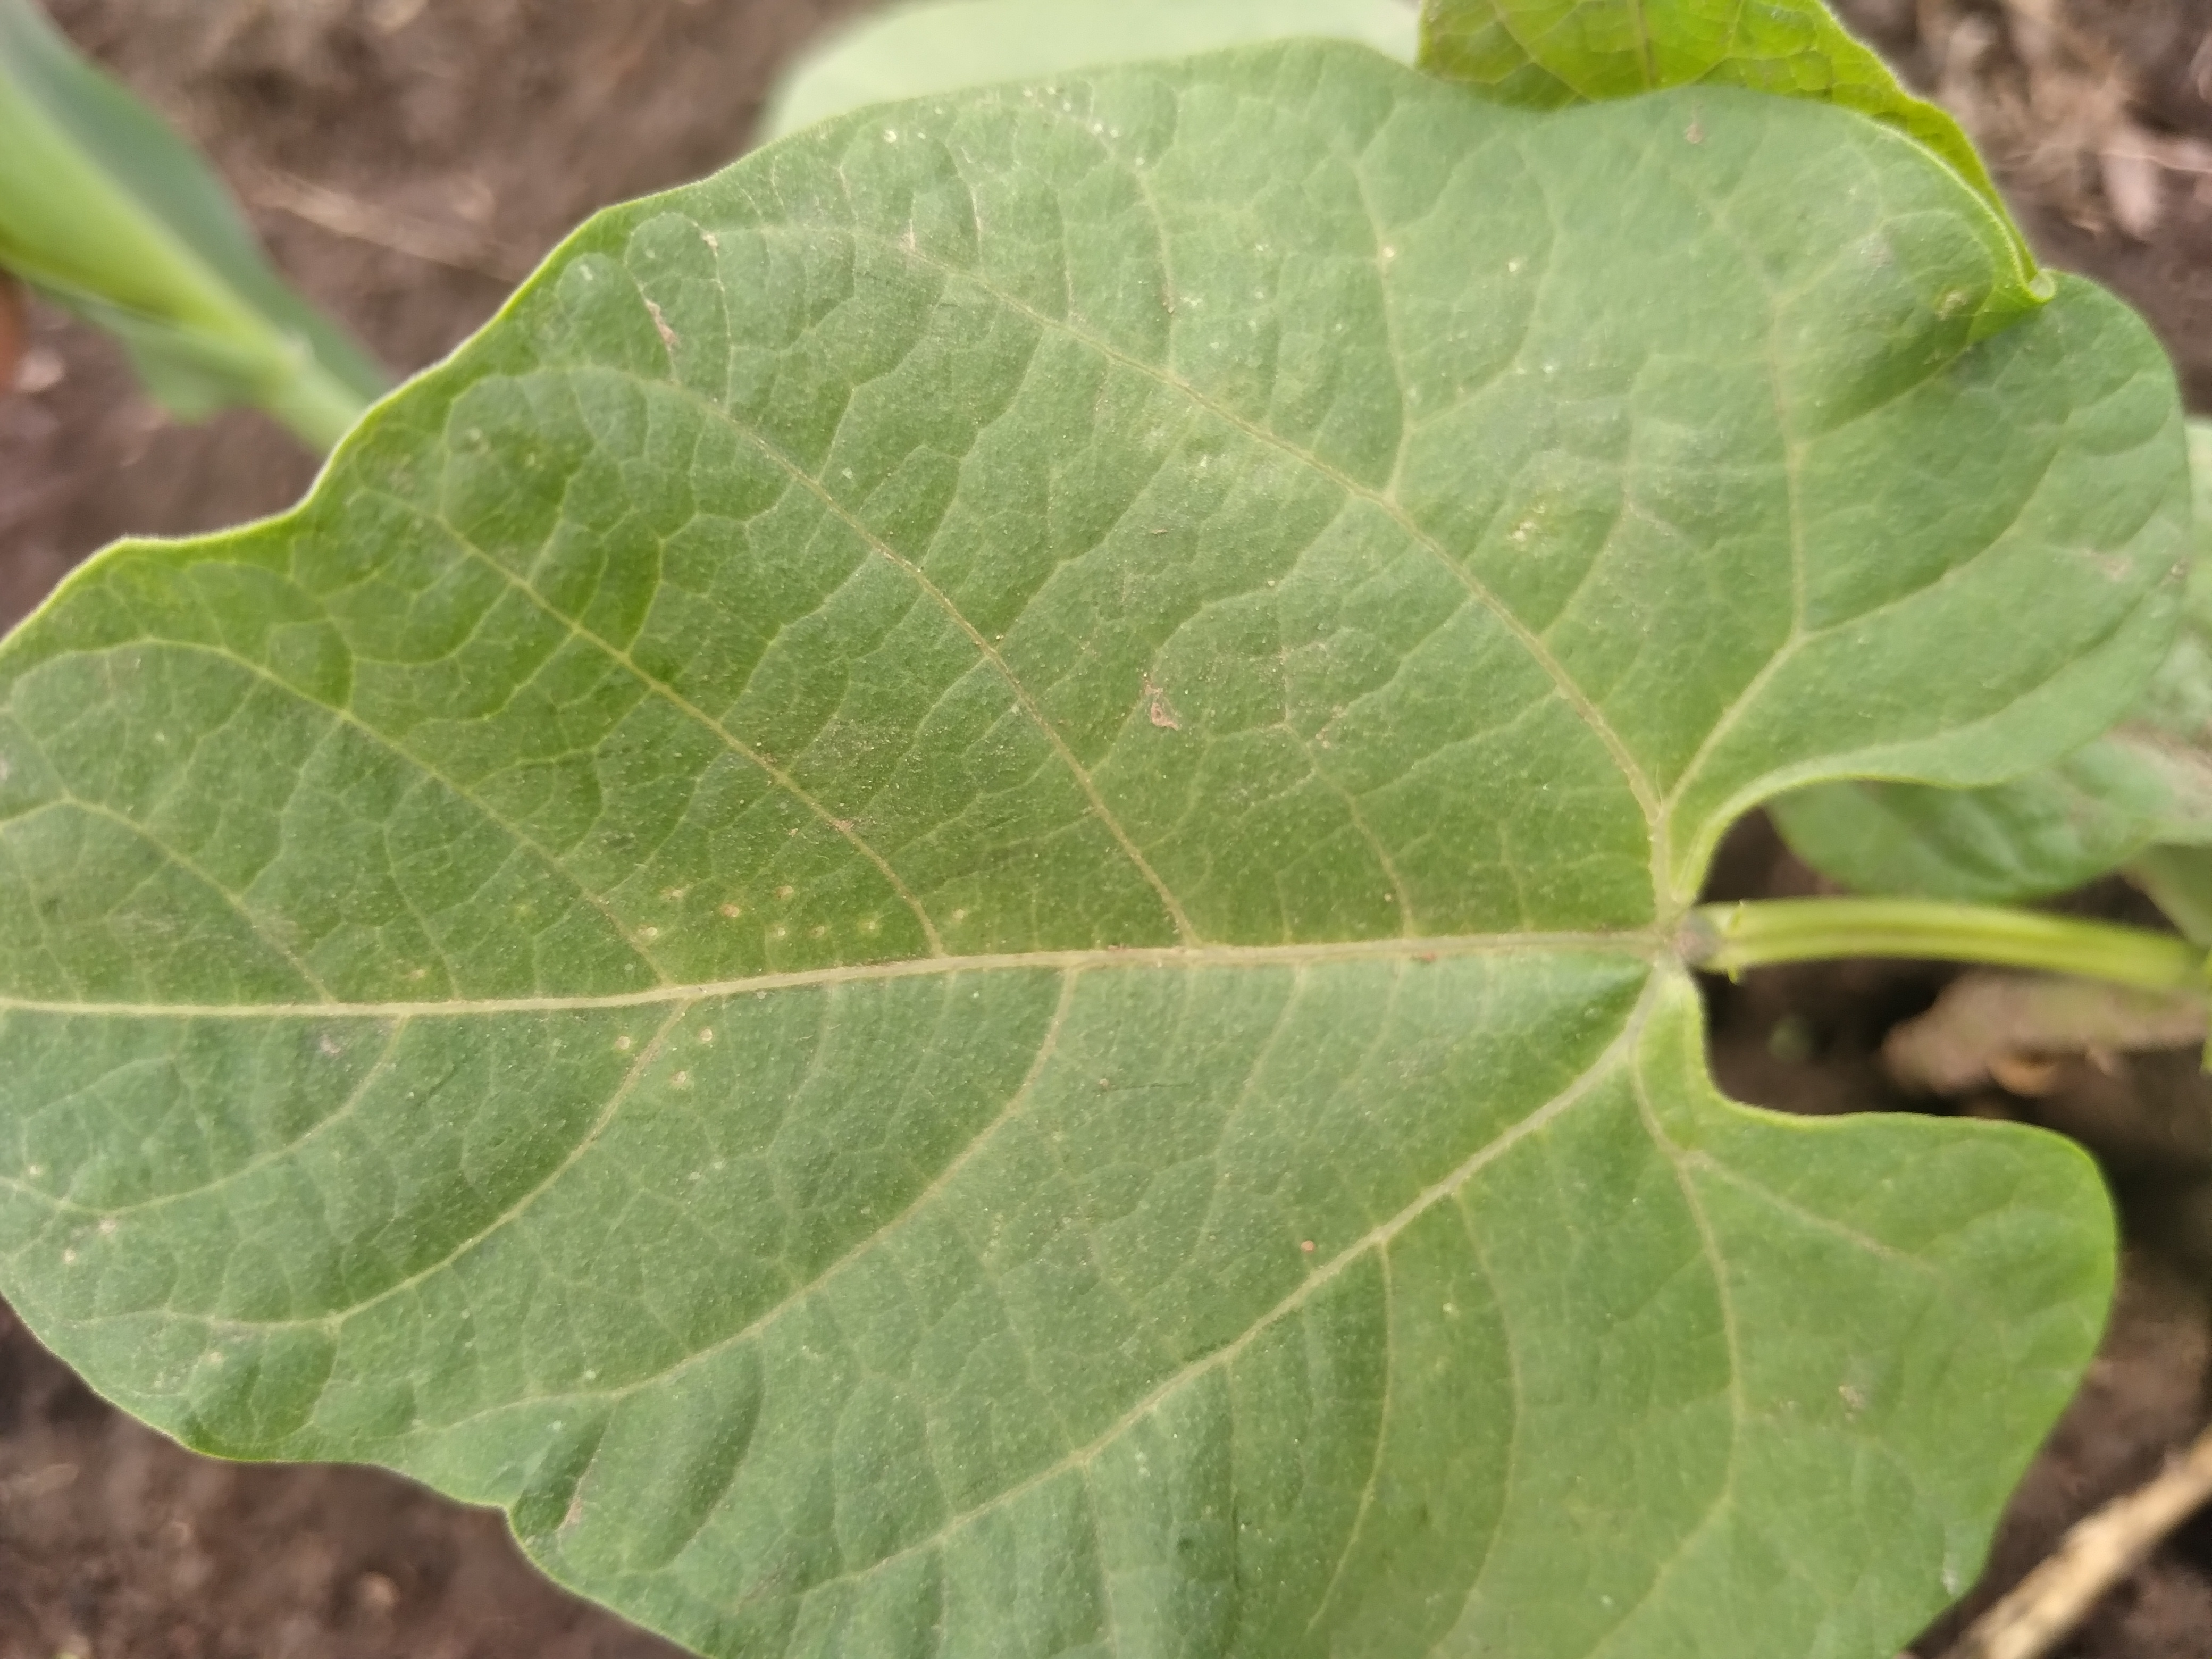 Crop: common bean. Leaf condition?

healthy
